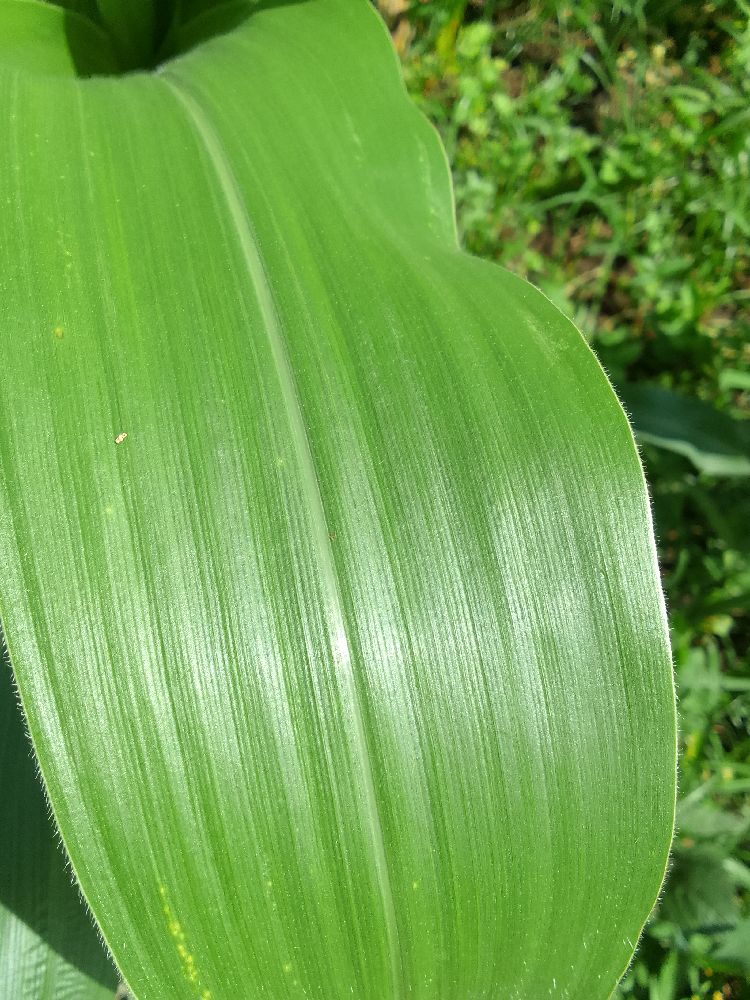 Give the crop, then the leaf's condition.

maize, healthy
